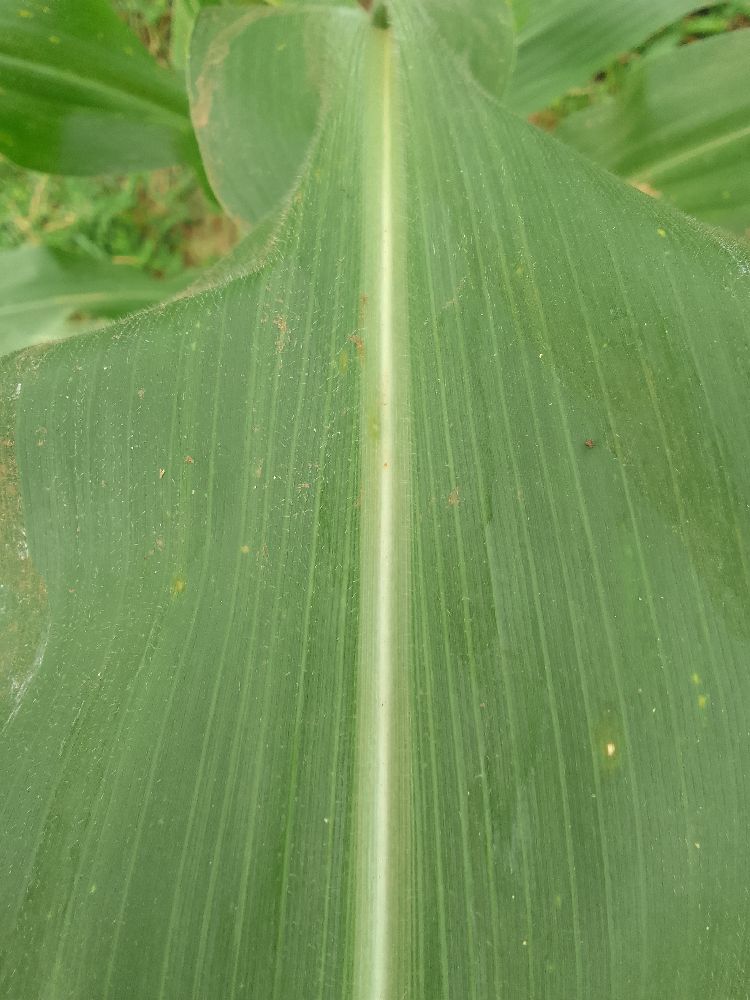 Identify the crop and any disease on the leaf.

maize, healthy
